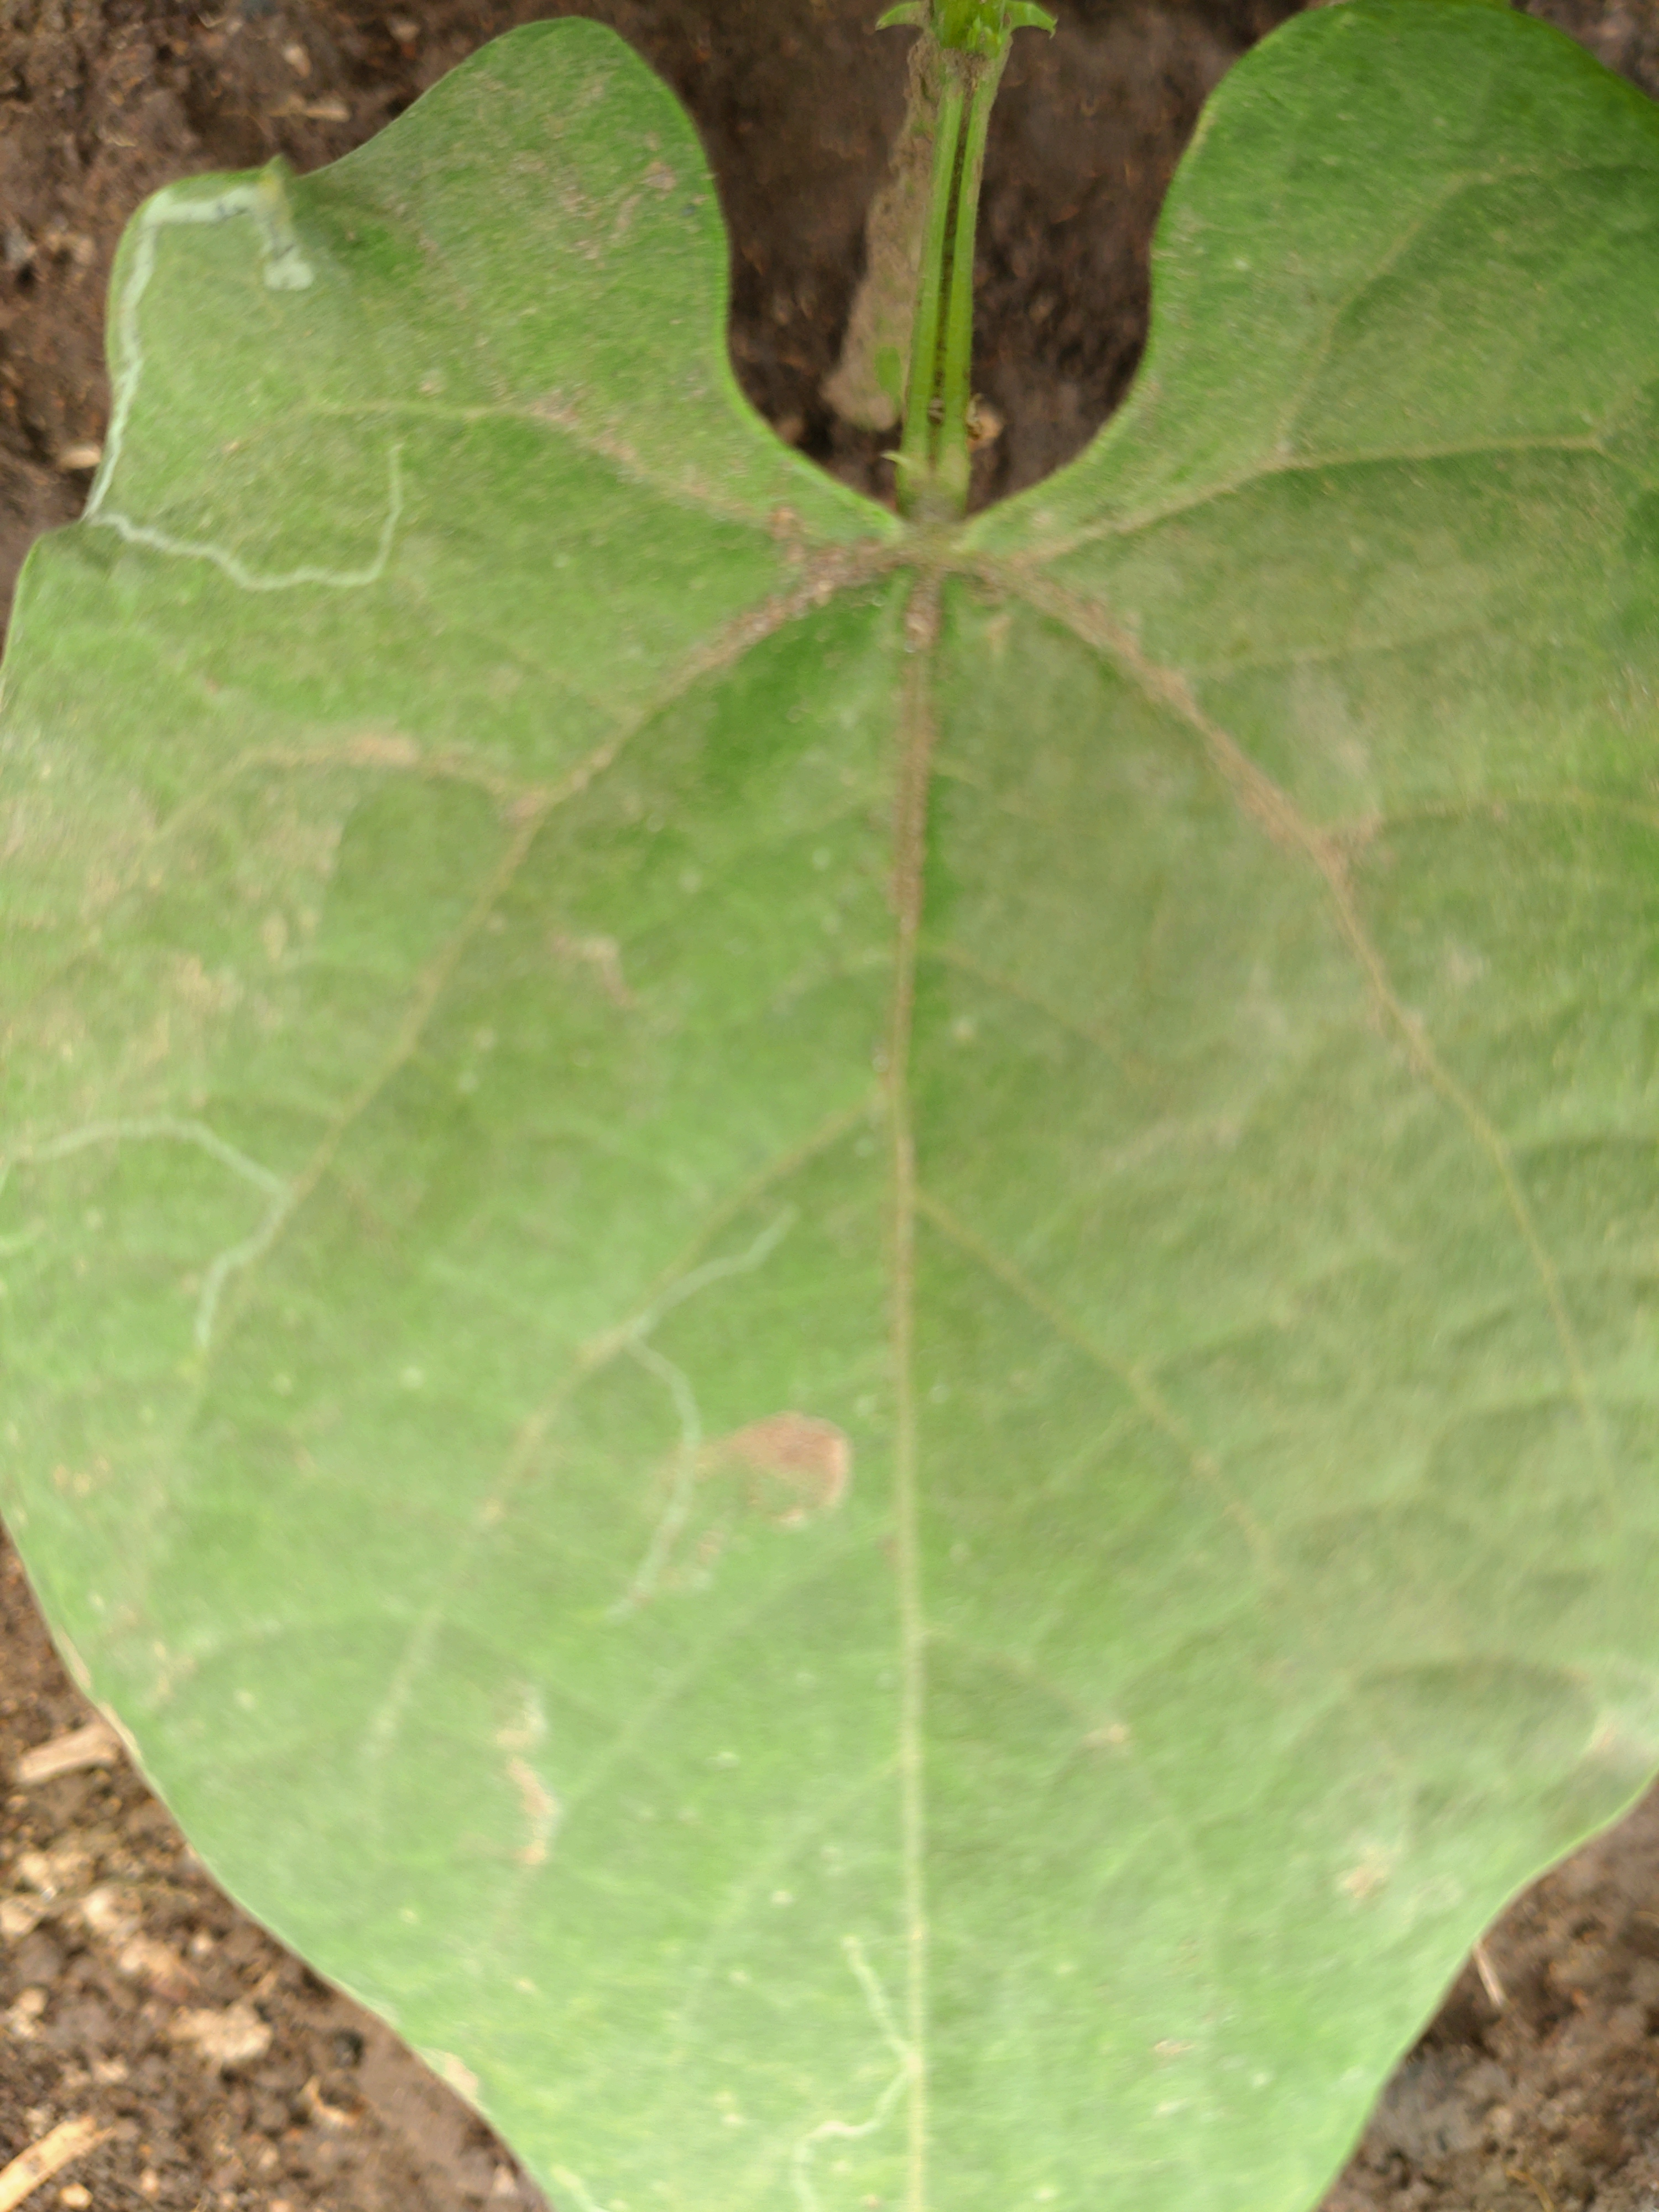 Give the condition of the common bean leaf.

healthy
